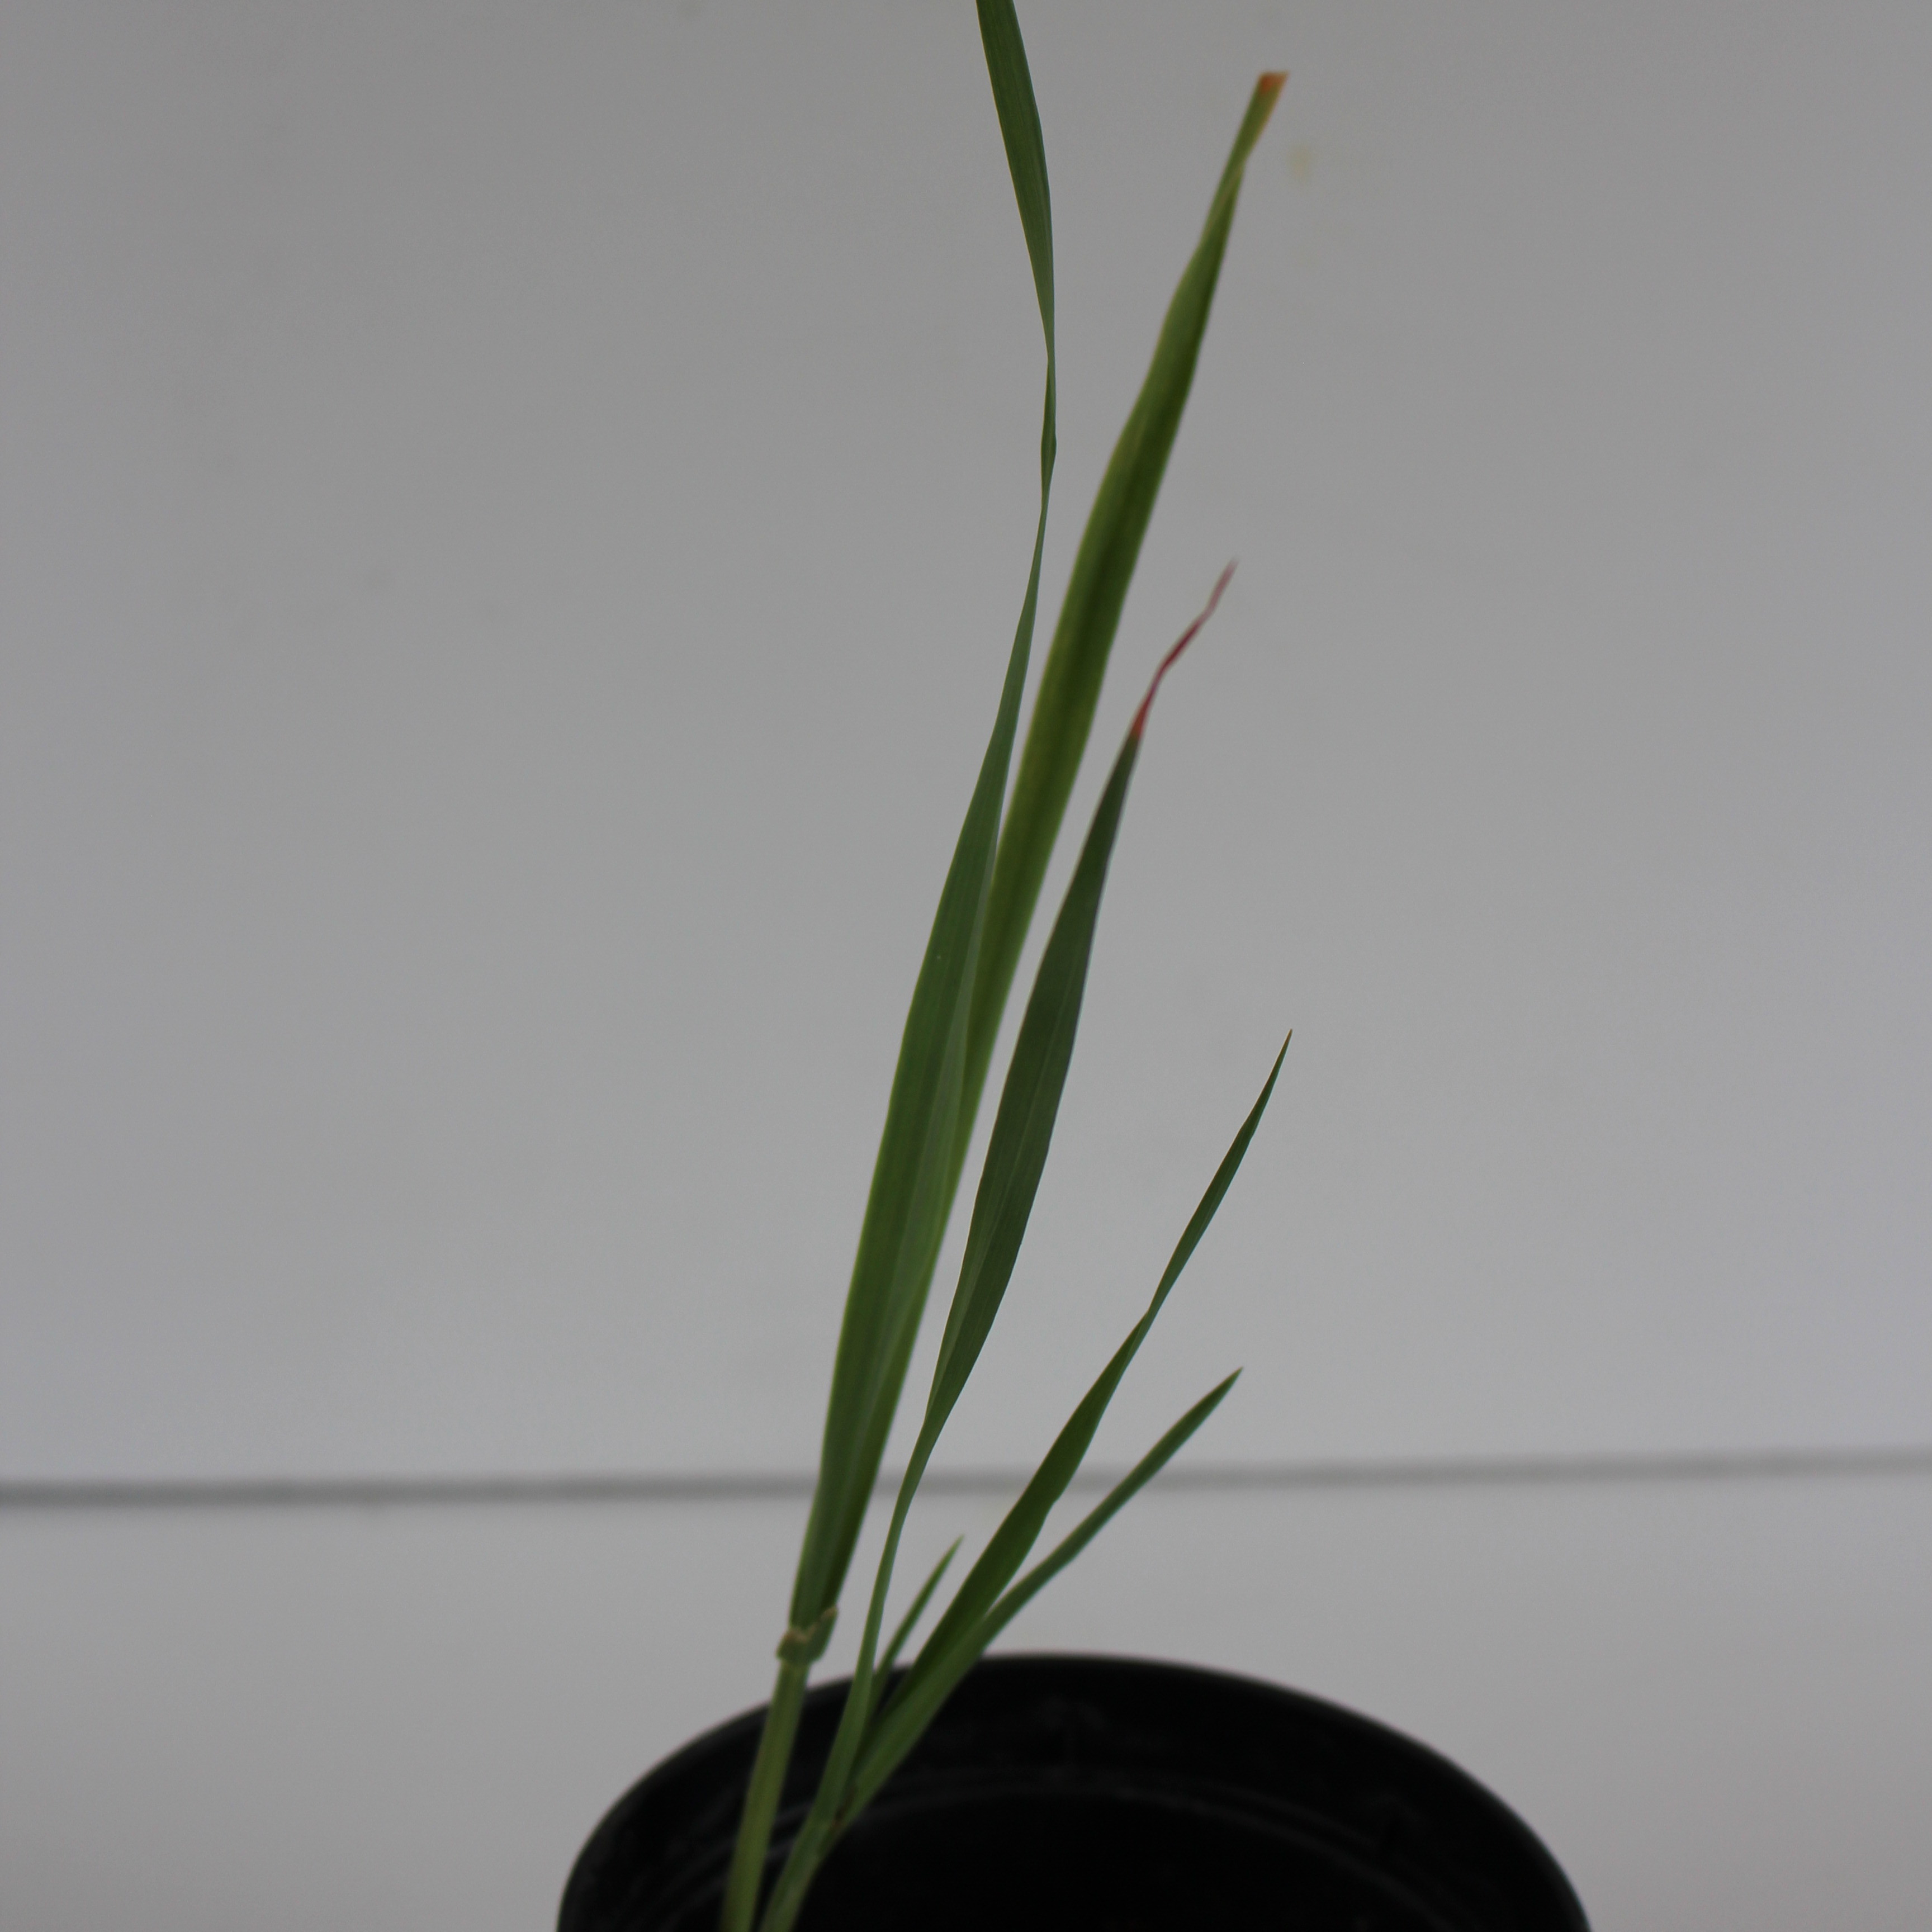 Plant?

Avena sterilis
